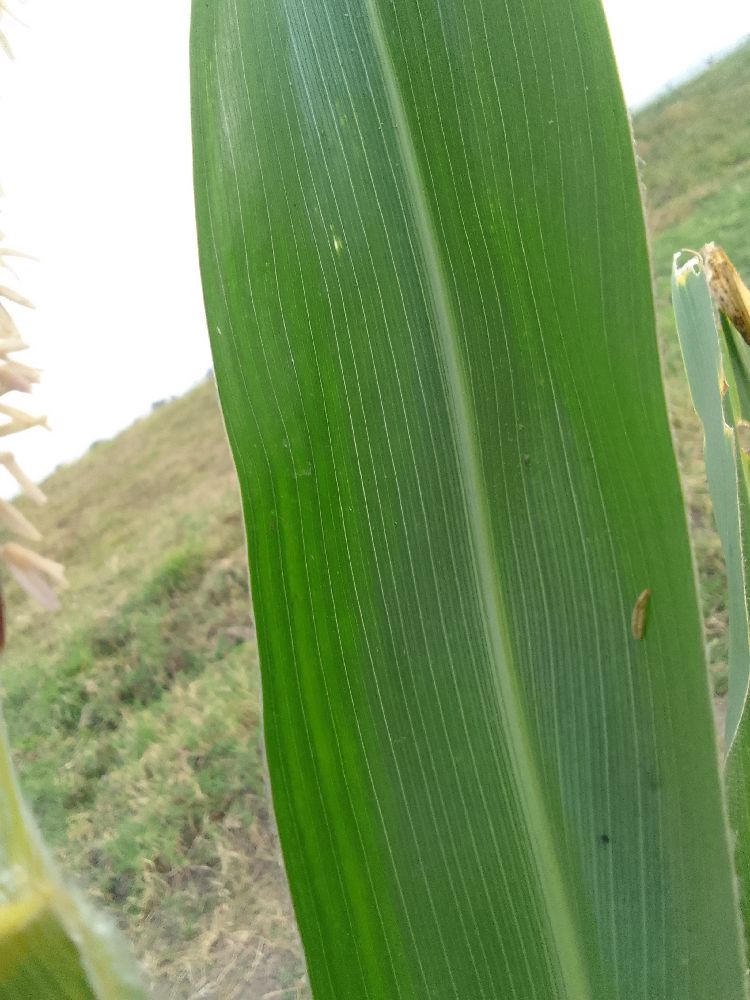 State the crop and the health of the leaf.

maize, healthy
